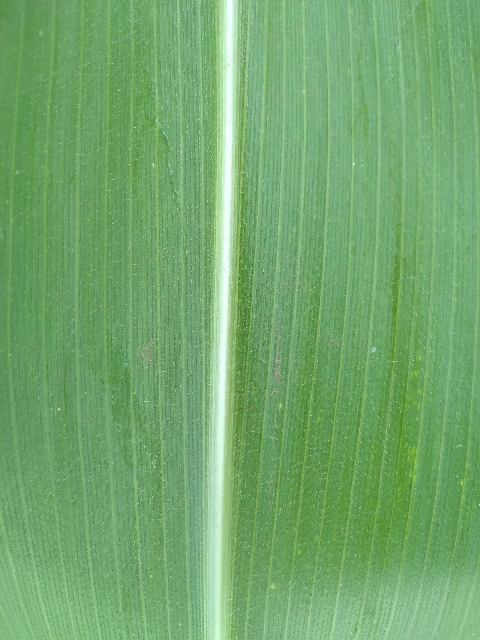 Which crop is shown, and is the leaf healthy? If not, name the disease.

maize, healthy
